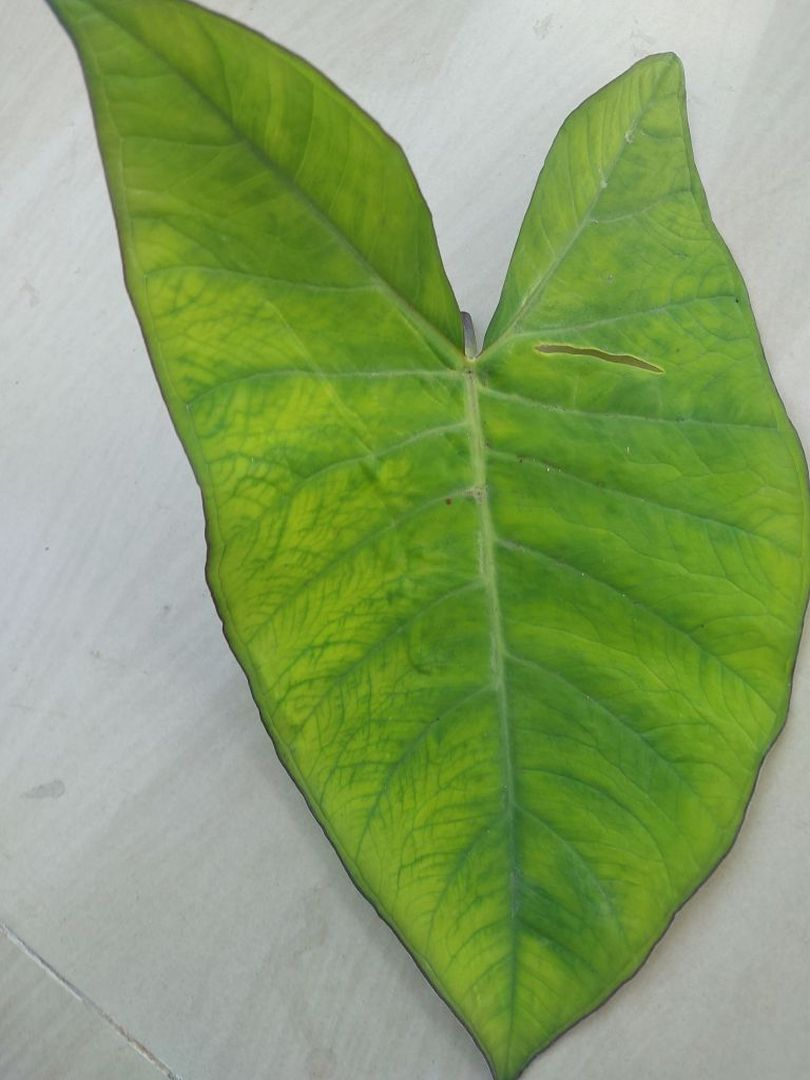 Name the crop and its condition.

taro, mosaic
